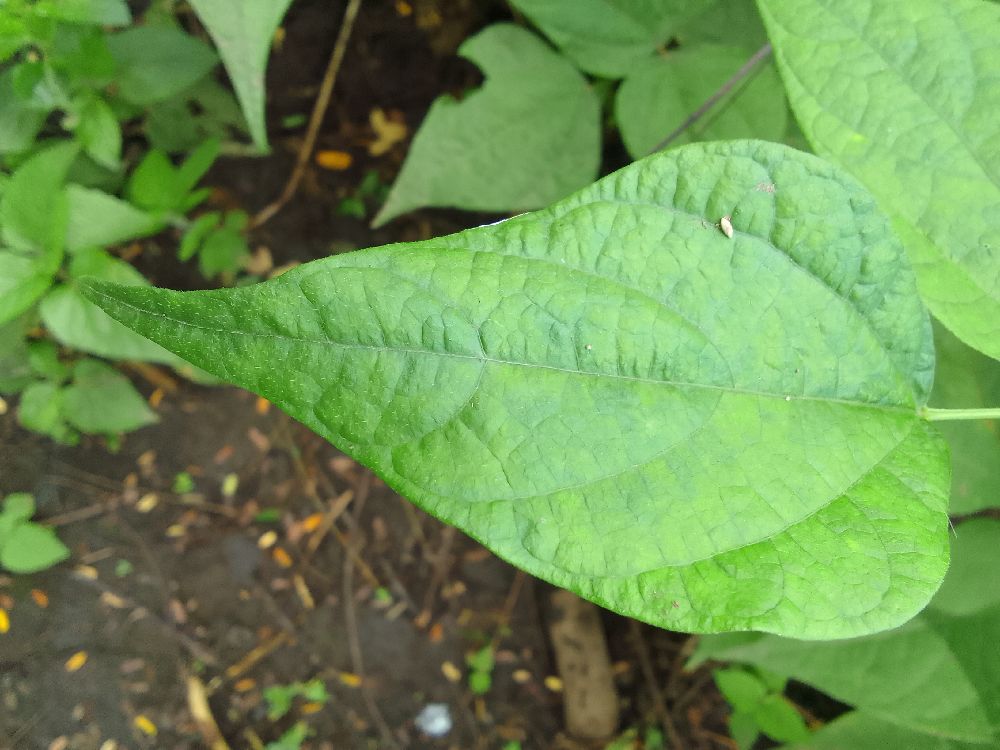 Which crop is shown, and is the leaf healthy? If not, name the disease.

common bean, healthy
